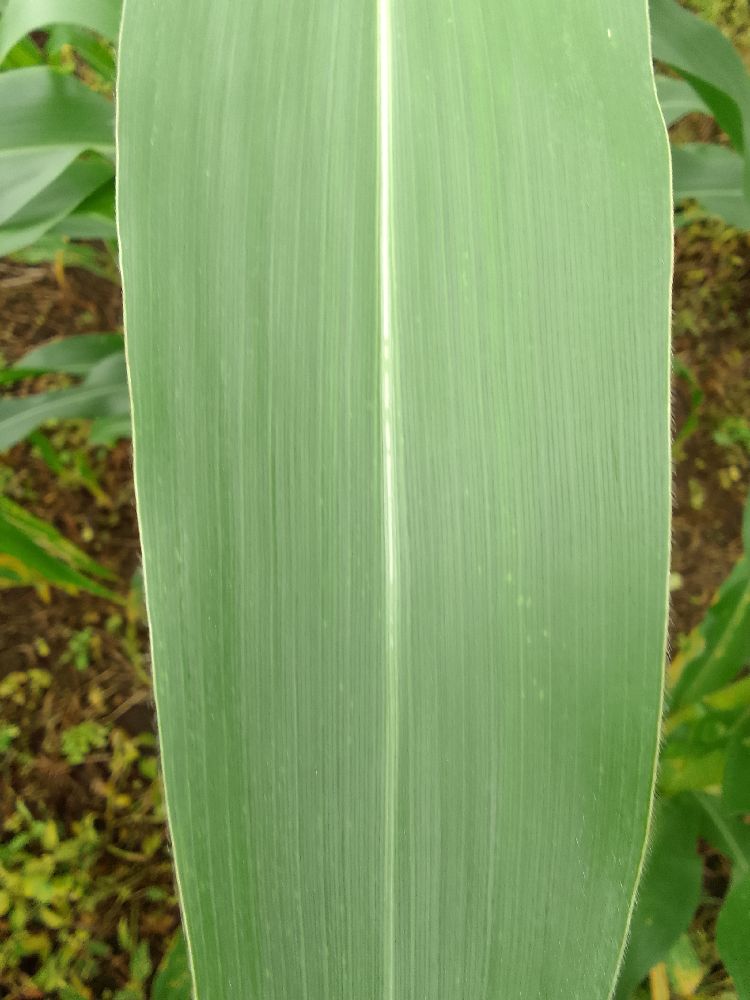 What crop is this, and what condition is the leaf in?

maize, healthy
